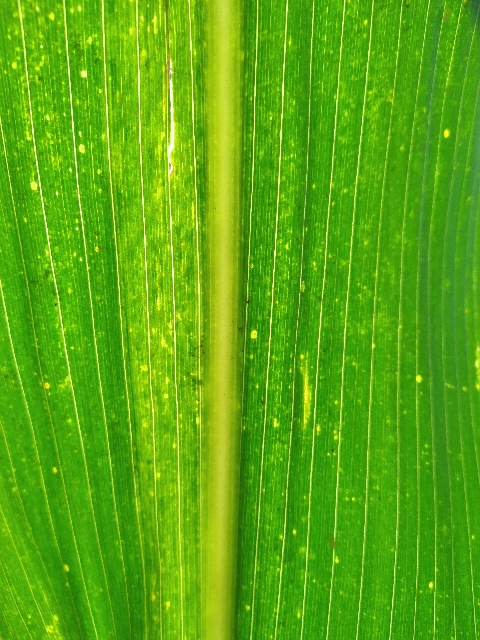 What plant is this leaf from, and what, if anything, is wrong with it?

maize, maize lethal necrosis
